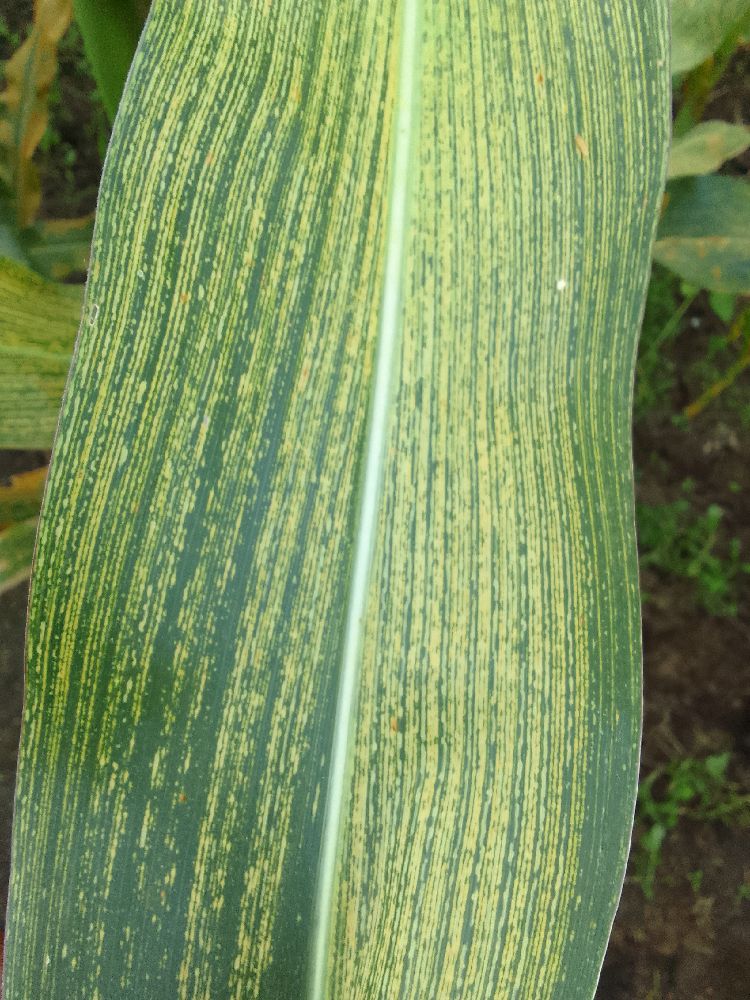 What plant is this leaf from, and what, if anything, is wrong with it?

maize, maize streak virus
